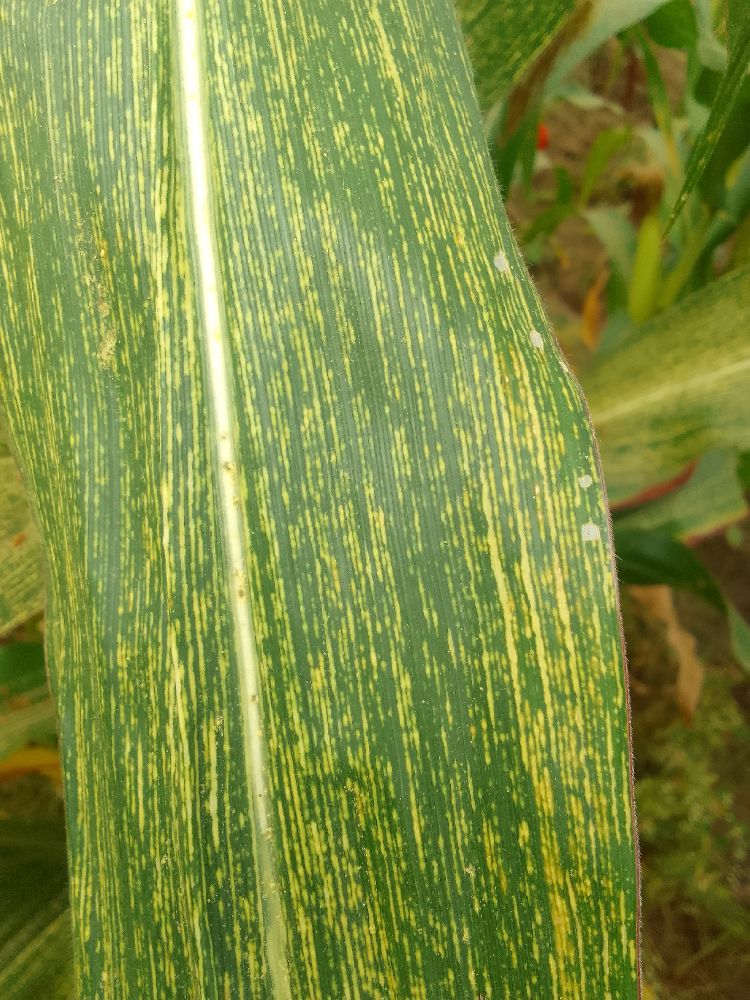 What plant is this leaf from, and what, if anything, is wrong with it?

maize, maize streak virus
